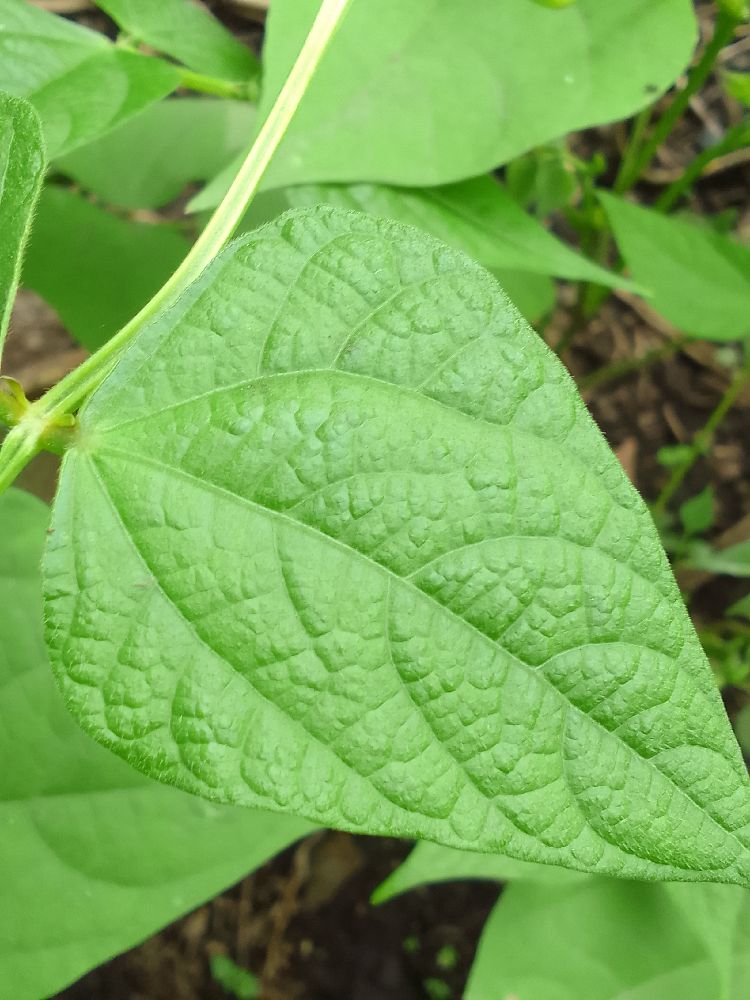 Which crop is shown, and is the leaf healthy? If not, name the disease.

common bean, healthy
